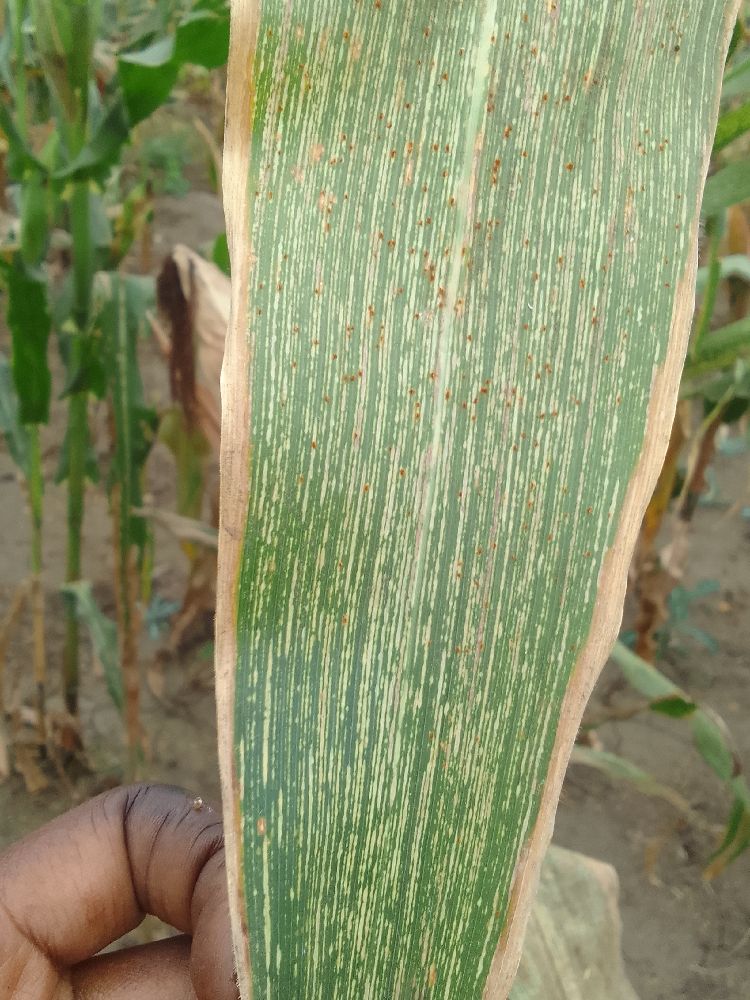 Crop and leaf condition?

maize, maize streak virus
